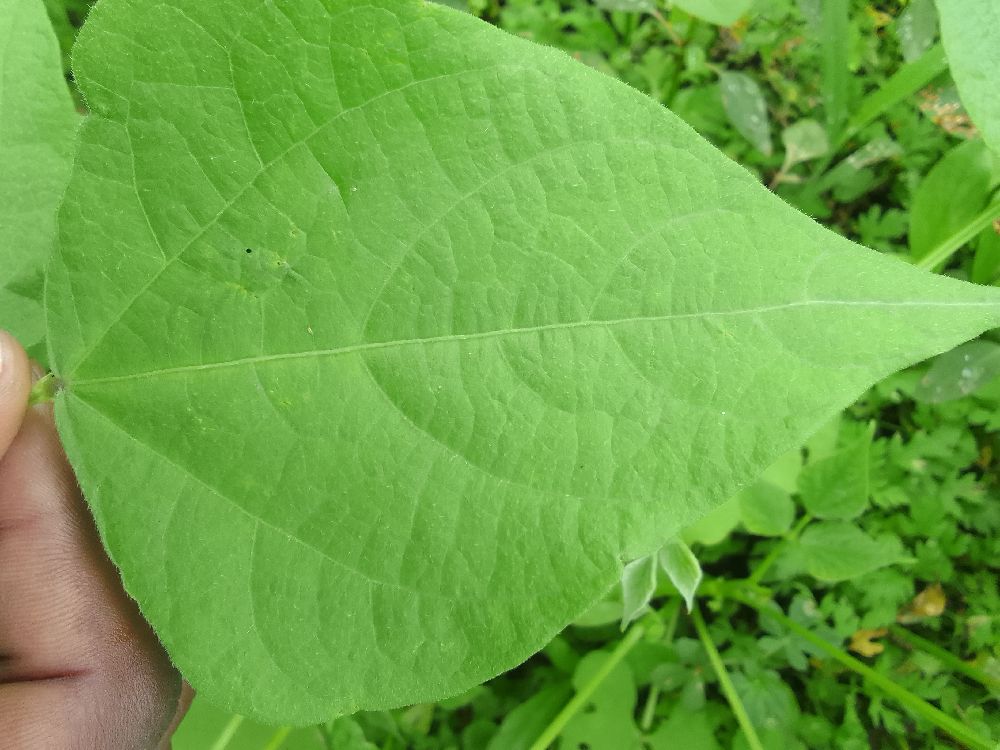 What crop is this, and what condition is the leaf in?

common bean, healthy
